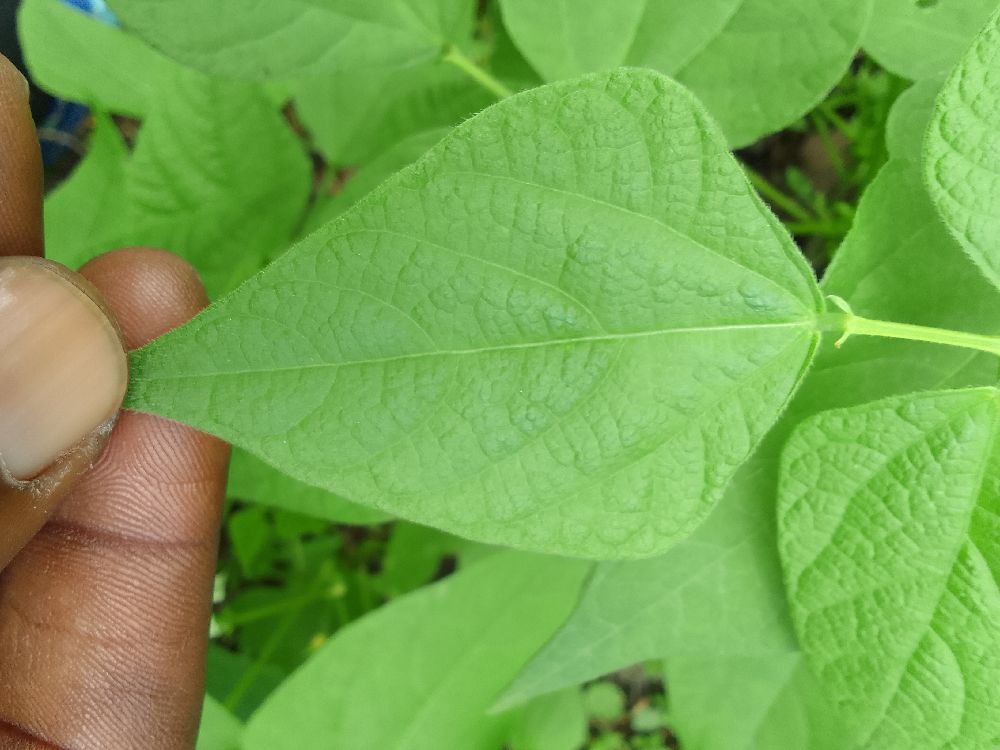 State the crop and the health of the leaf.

common bean, healthy
